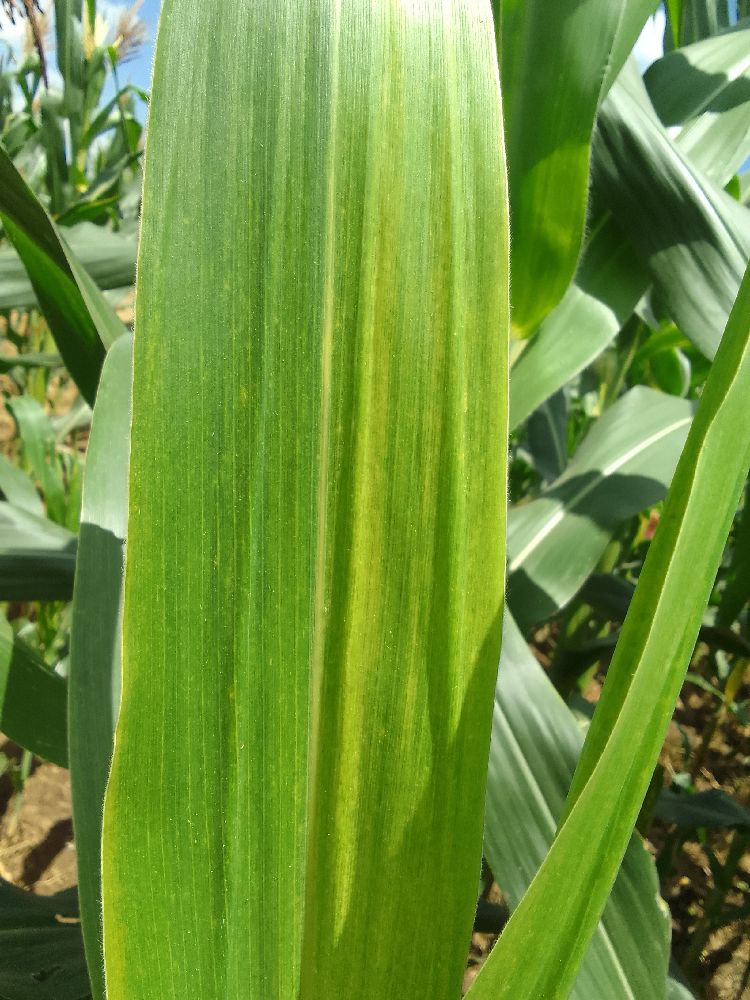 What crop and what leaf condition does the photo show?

maize, maize lethal necrosis
